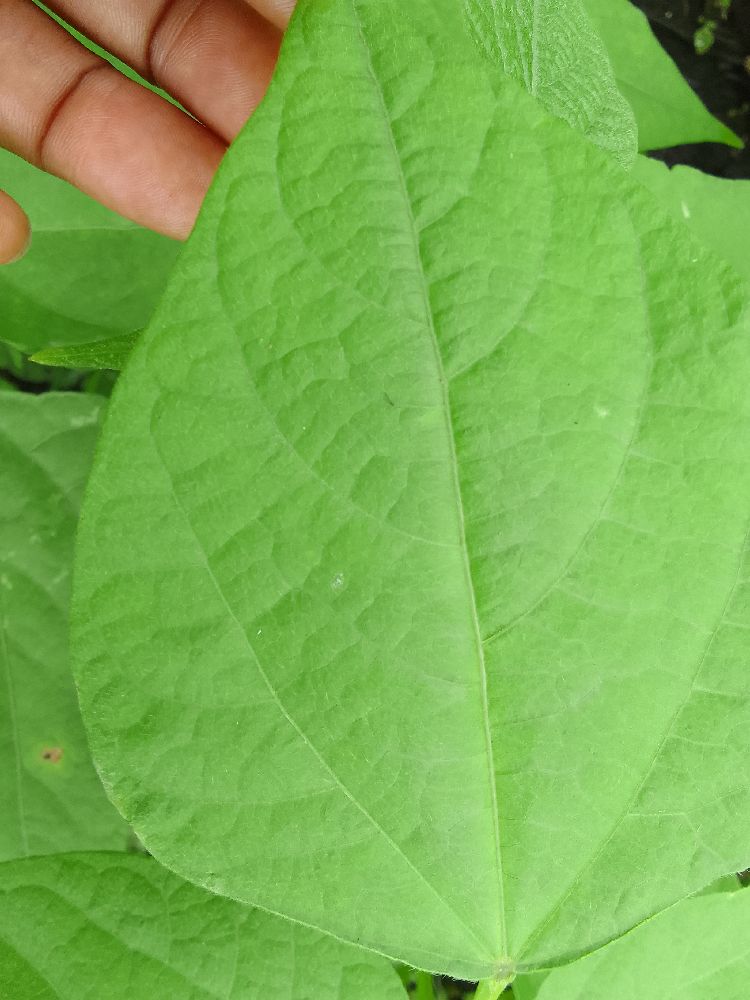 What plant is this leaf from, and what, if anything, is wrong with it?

common bean, healthy
